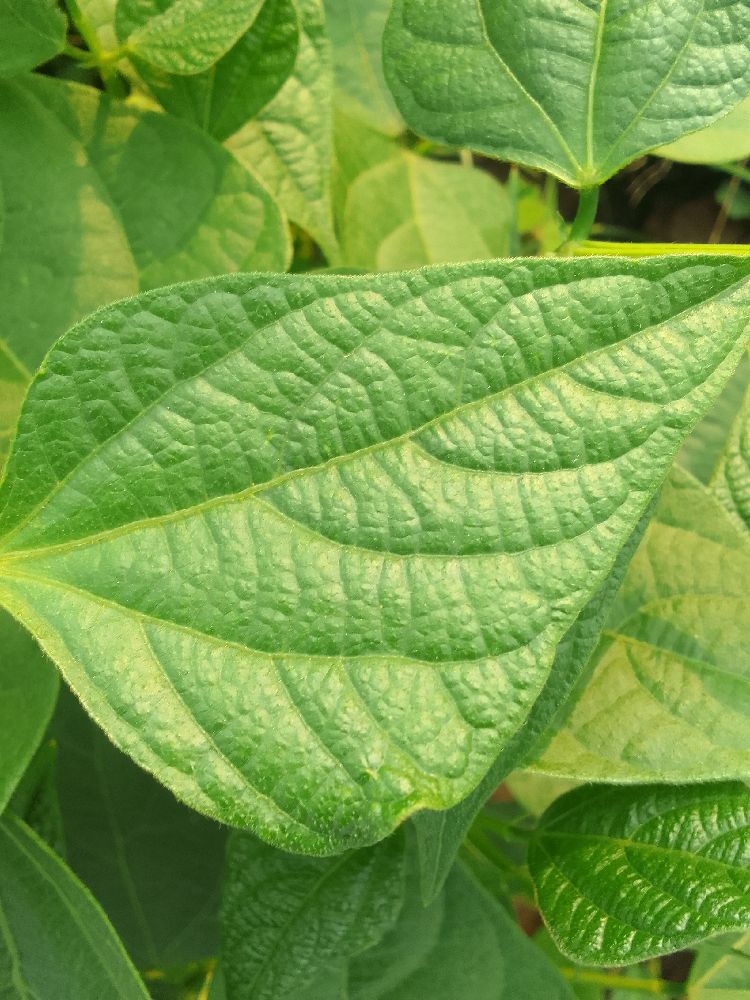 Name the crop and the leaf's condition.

common bean, healthy
